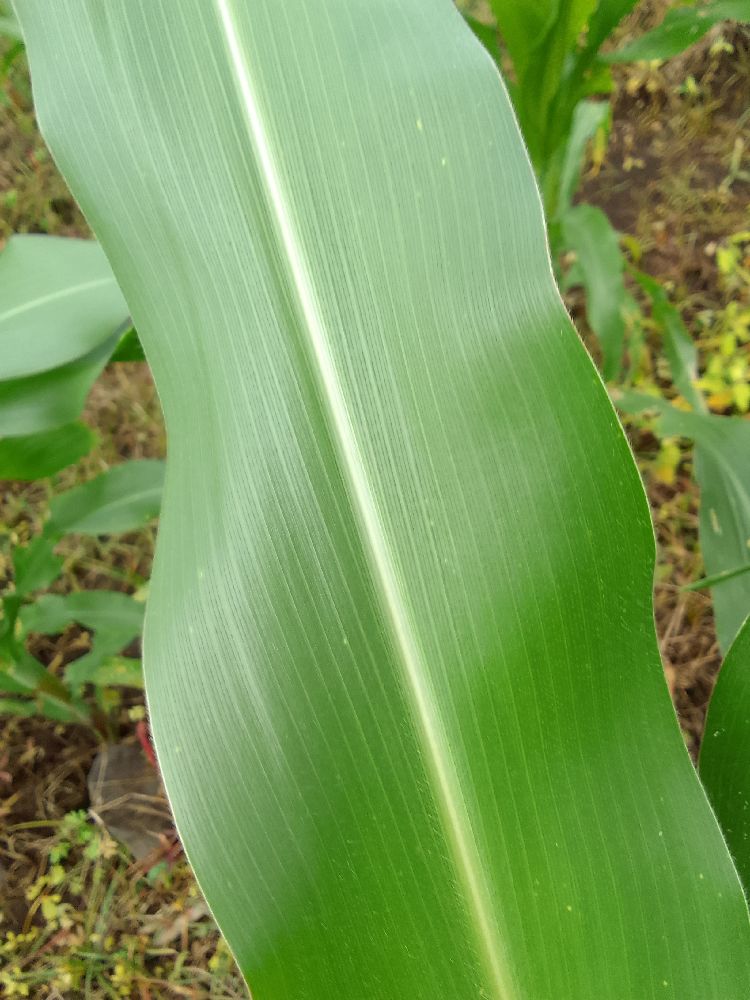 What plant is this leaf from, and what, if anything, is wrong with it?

maize, healthy
